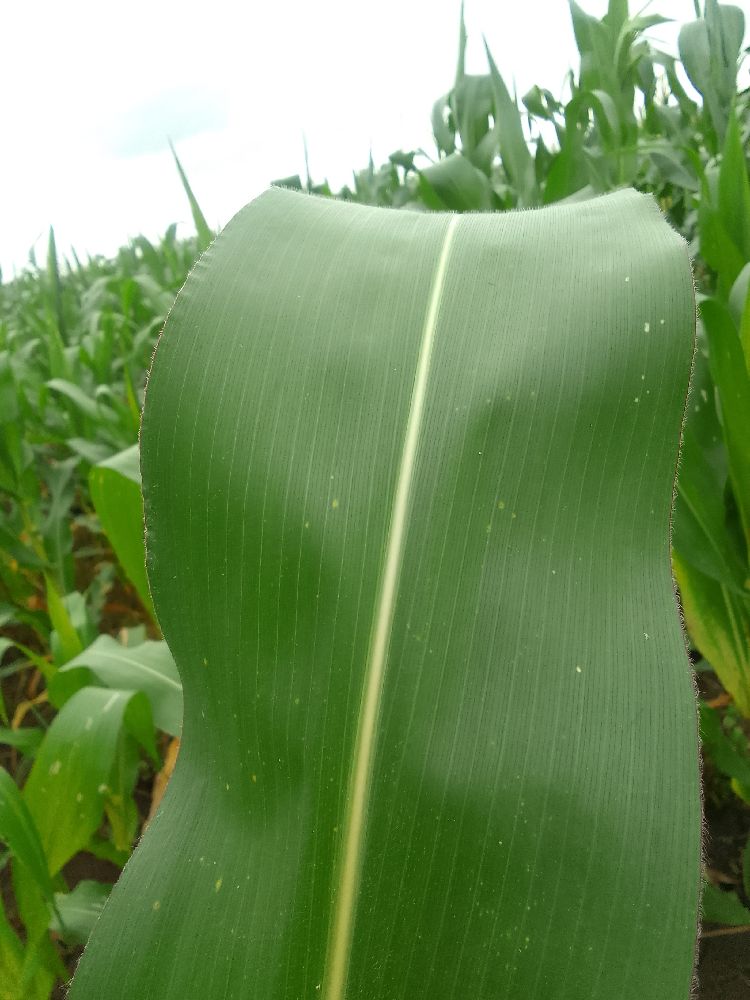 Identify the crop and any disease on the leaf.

maize, healthy
